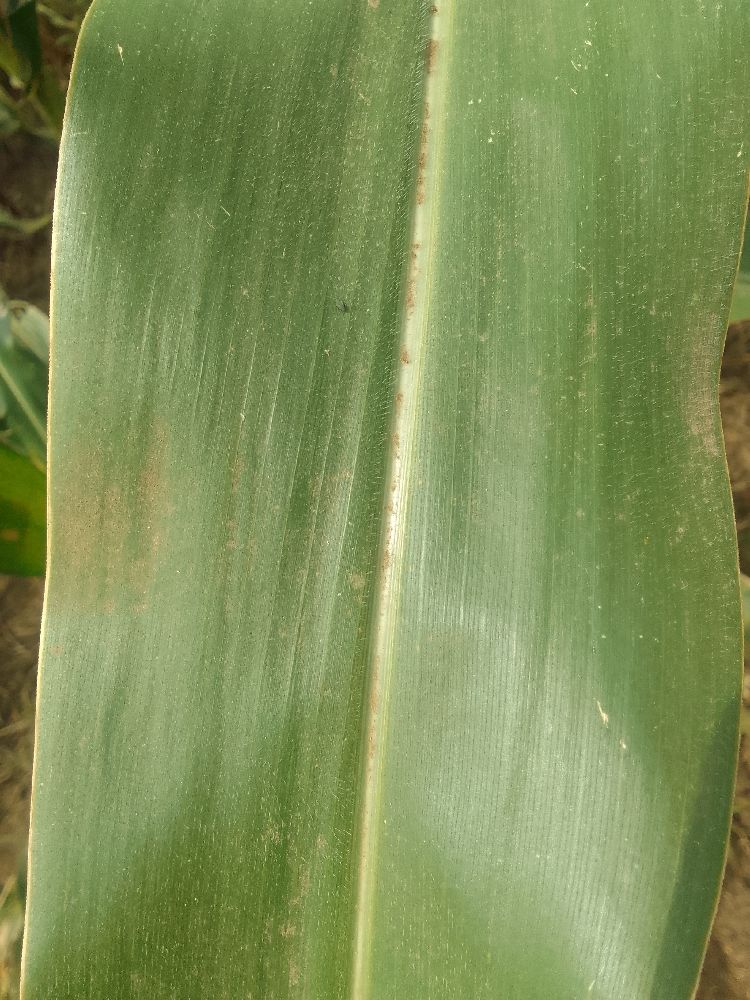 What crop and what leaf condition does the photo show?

maize, healthy
